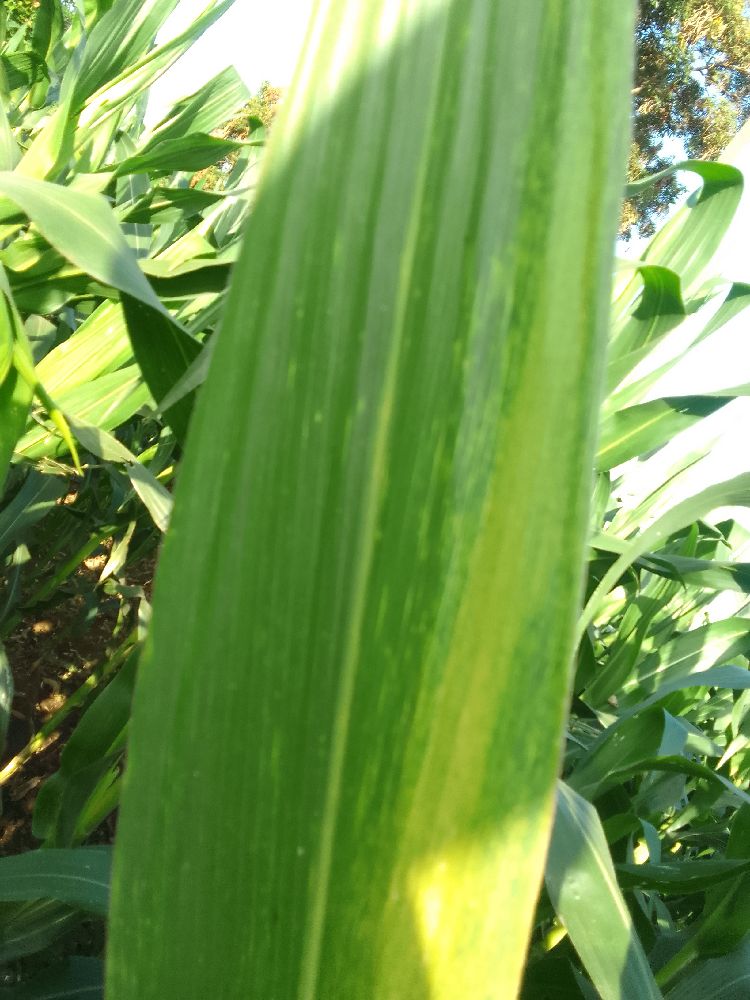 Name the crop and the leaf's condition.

maize, maize lethal necrosis
